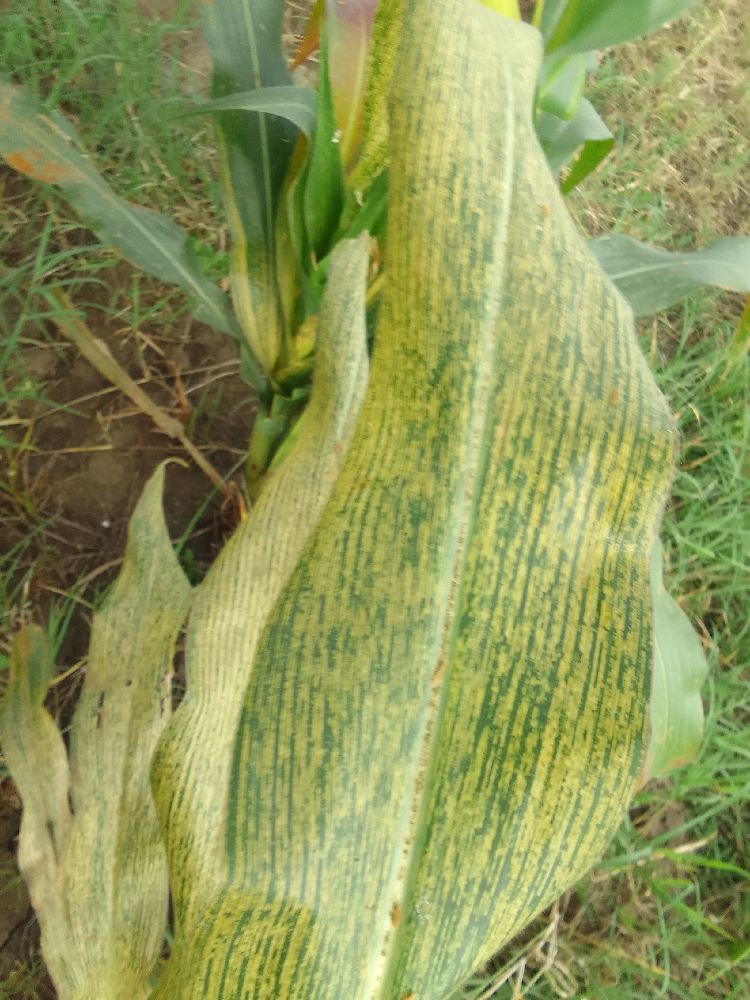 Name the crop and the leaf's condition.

maize, maize streak virus
